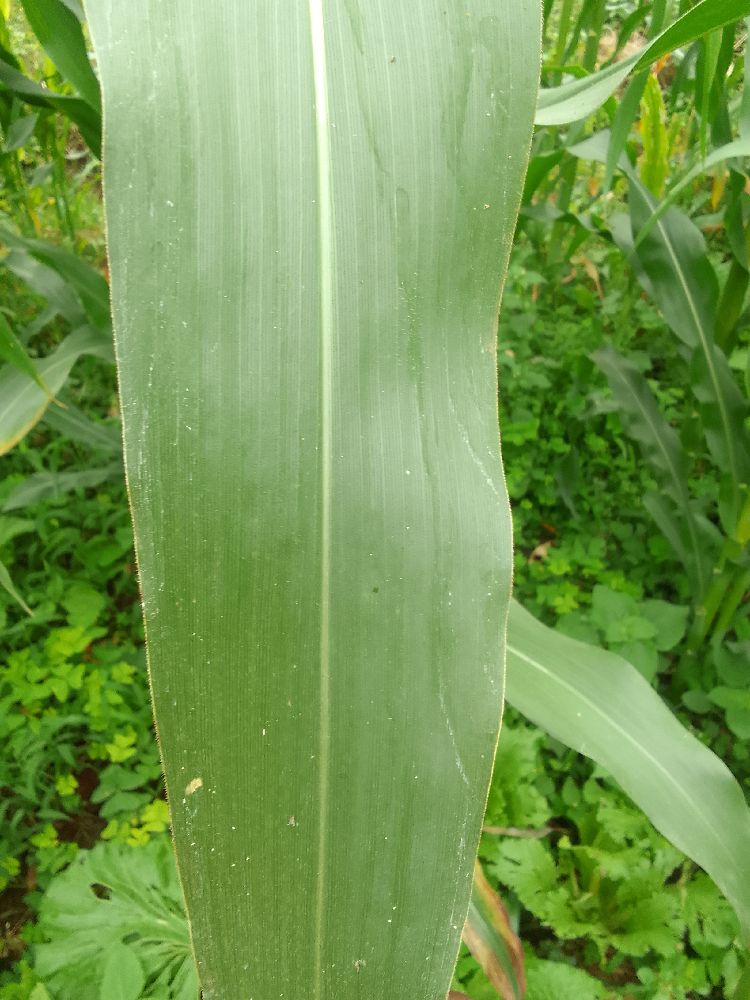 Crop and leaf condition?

maize, healthy
